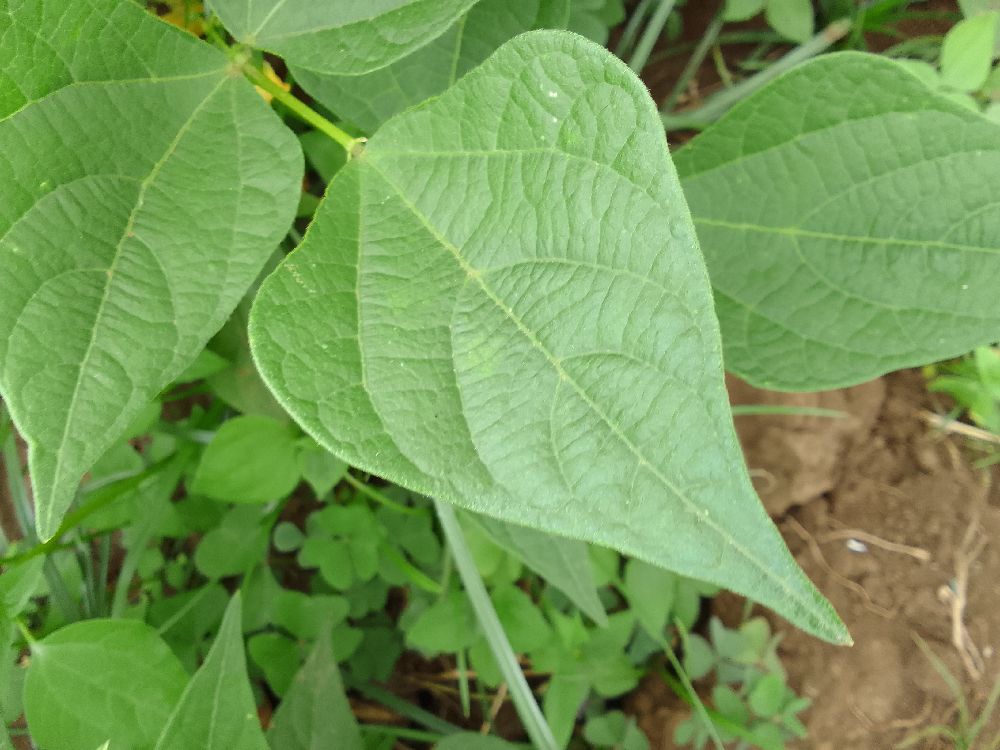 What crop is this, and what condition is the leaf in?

common bean, healthy
